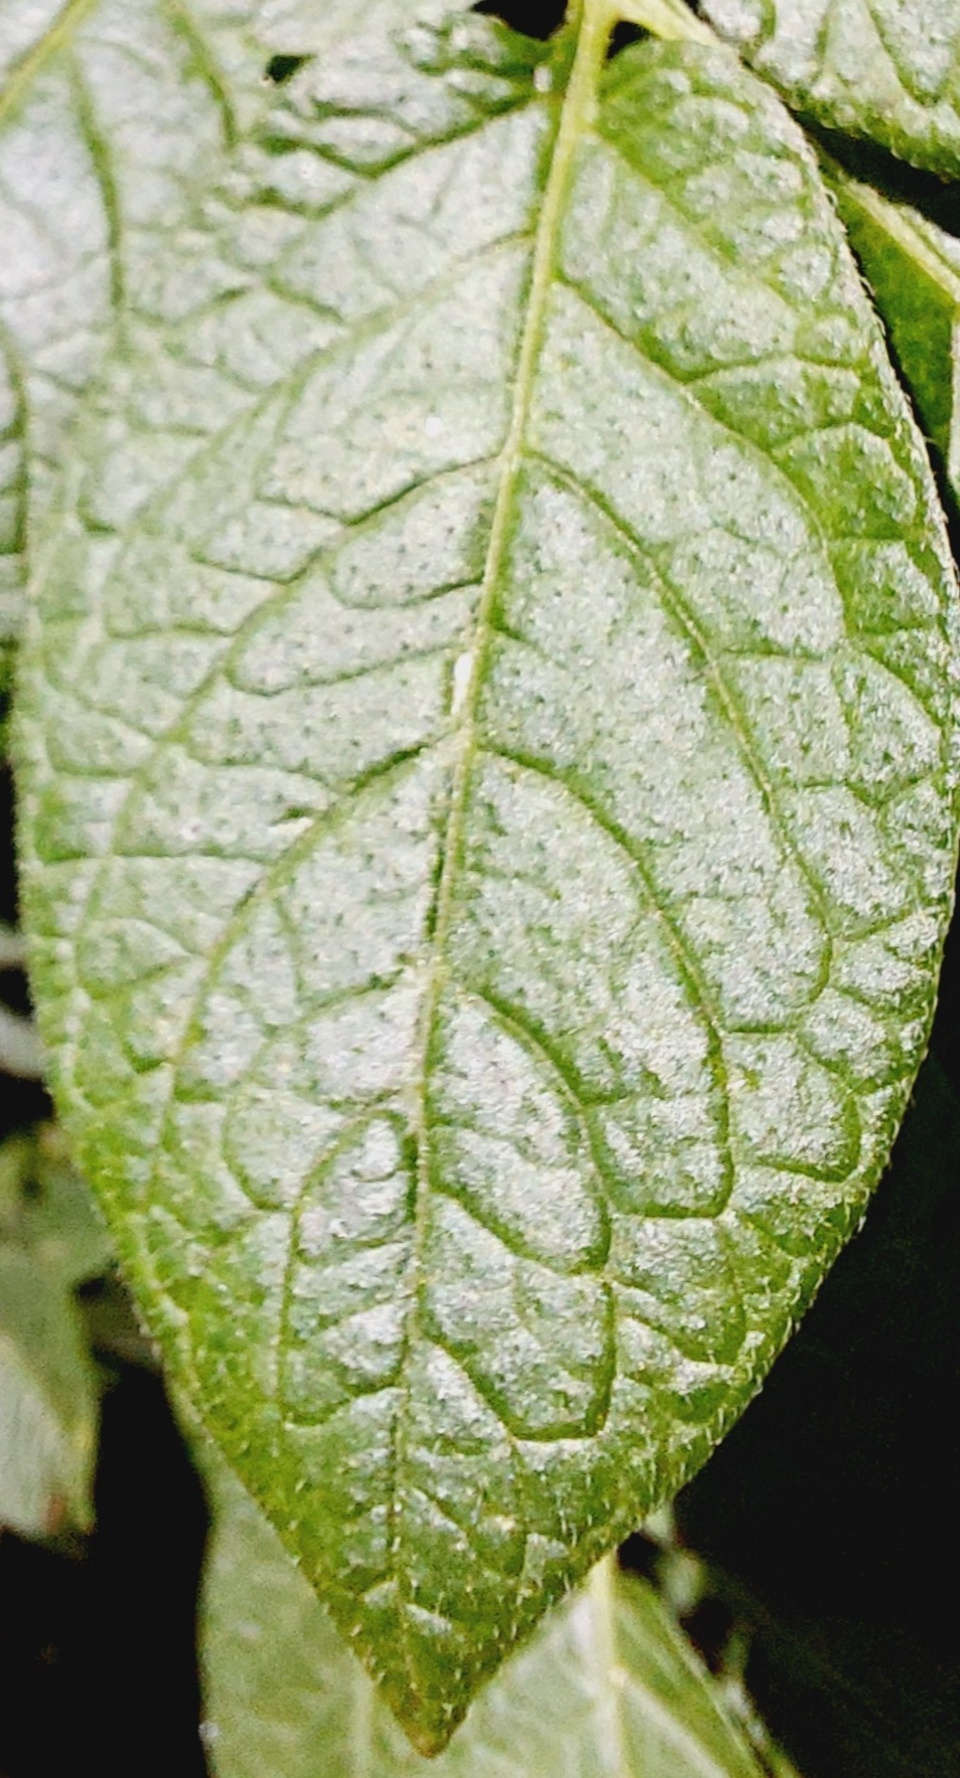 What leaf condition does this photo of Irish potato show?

healthy
